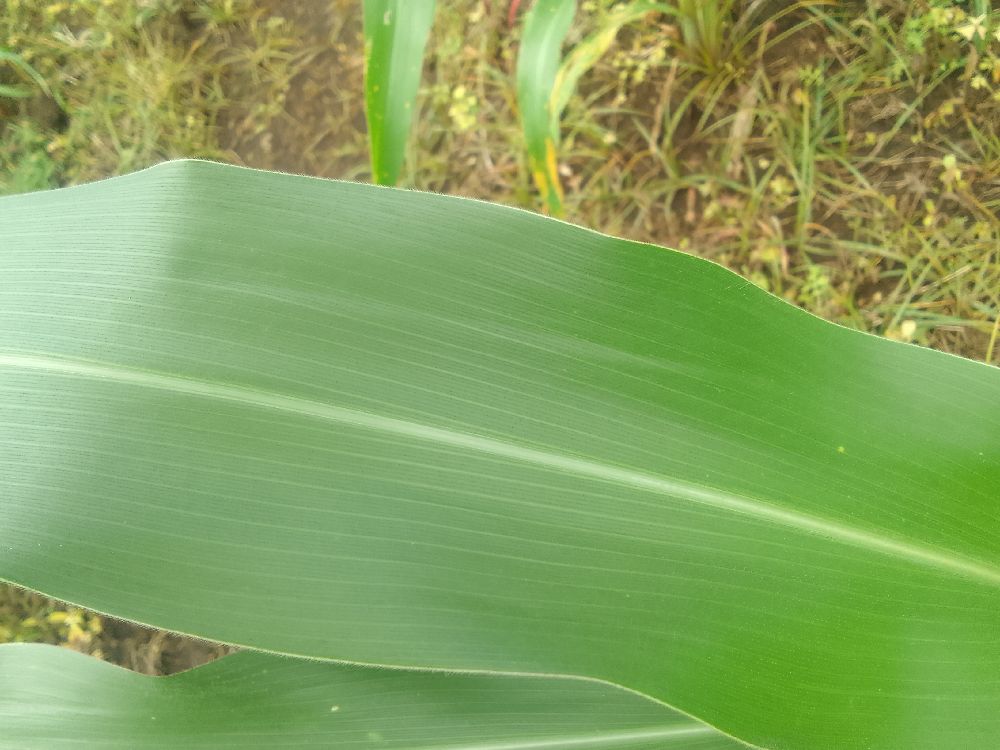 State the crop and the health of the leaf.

maize, healthy
